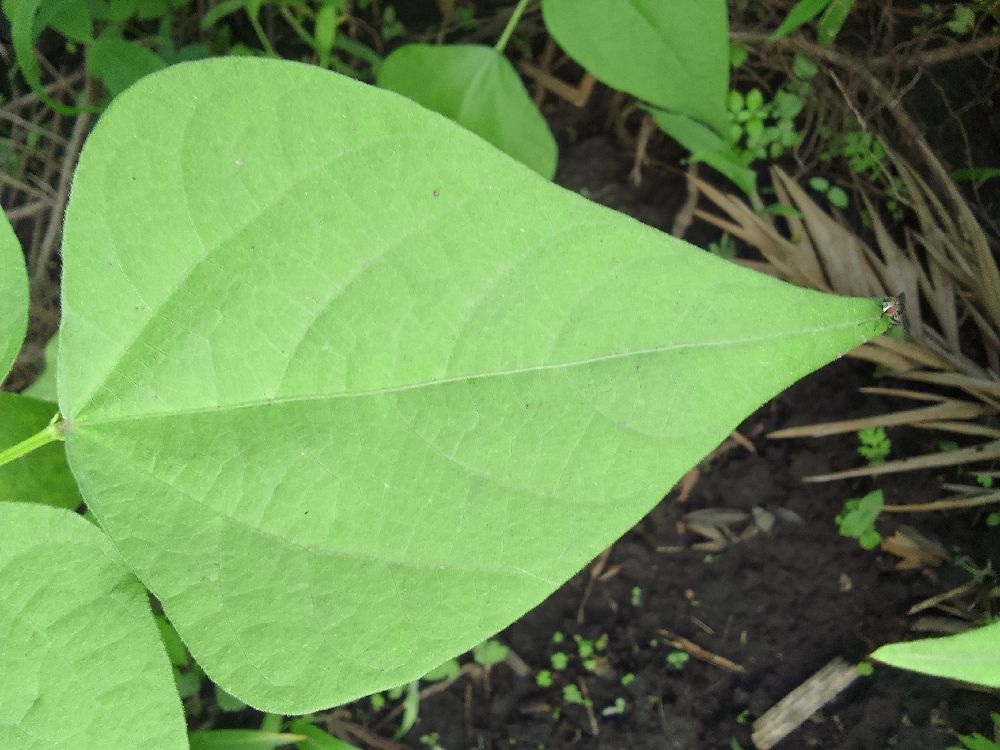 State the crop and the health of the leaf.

common bean, healthy
